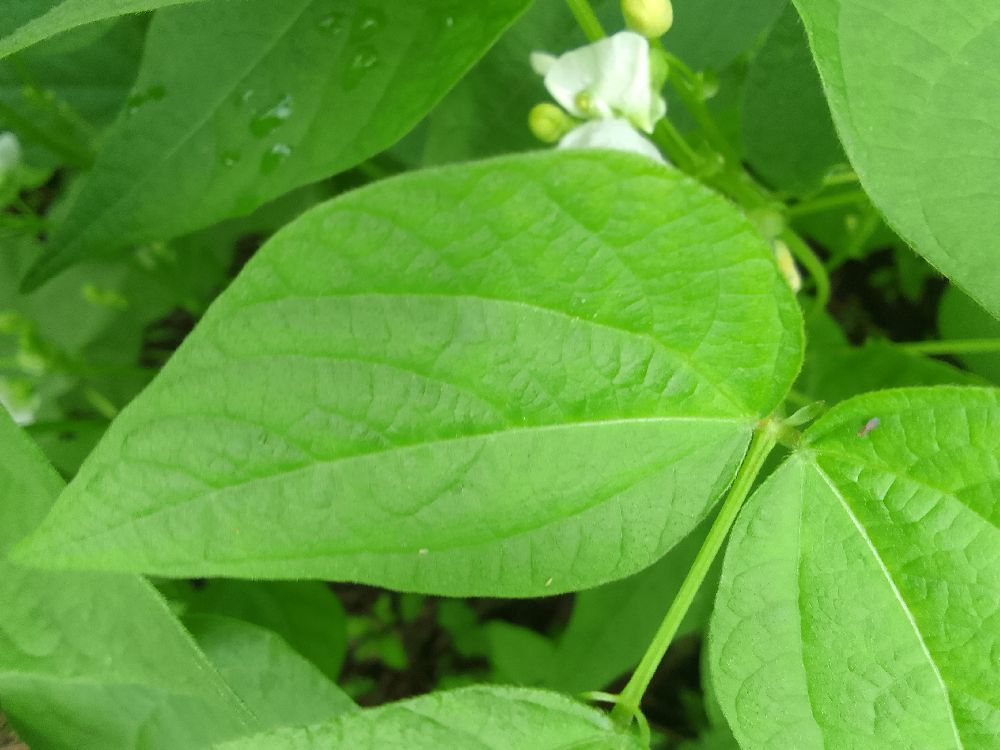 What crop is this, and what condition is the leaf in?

common bean, healthy
